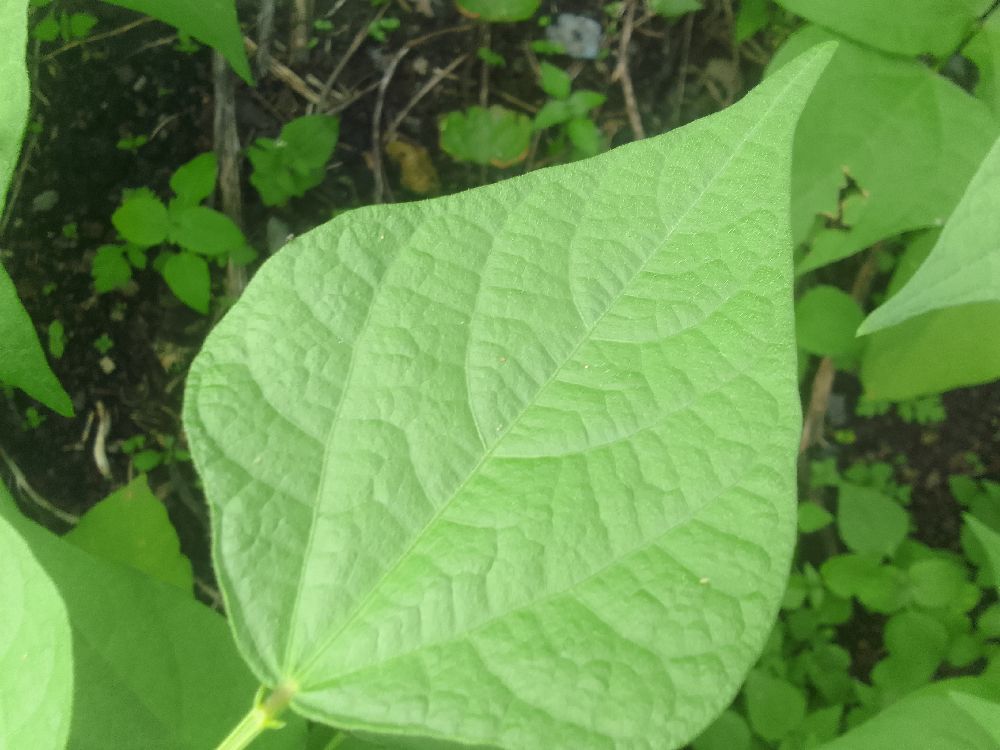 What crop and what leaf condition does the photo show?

common bean, healthy
